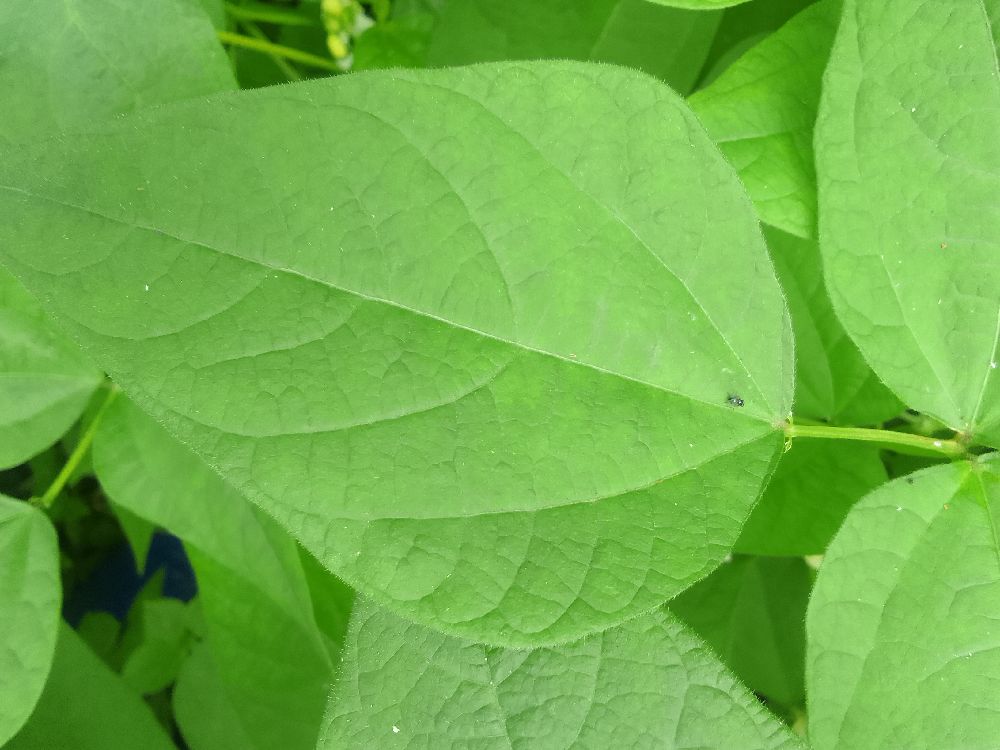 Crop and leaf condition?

common bean, healthy
